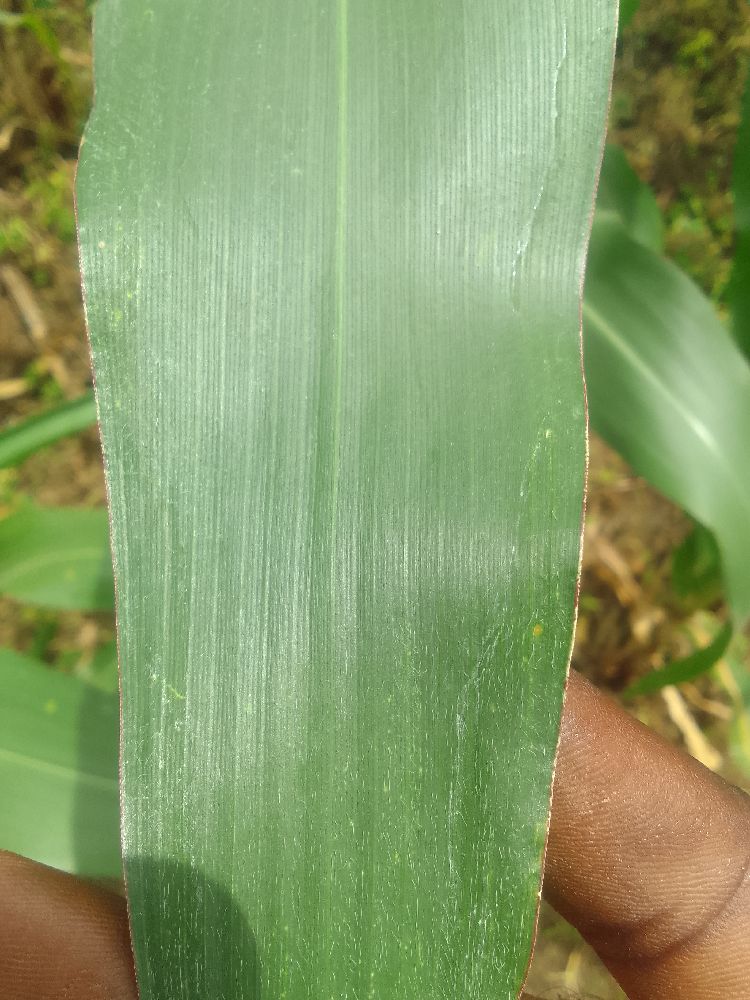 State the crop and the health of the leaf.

maize, healthy
